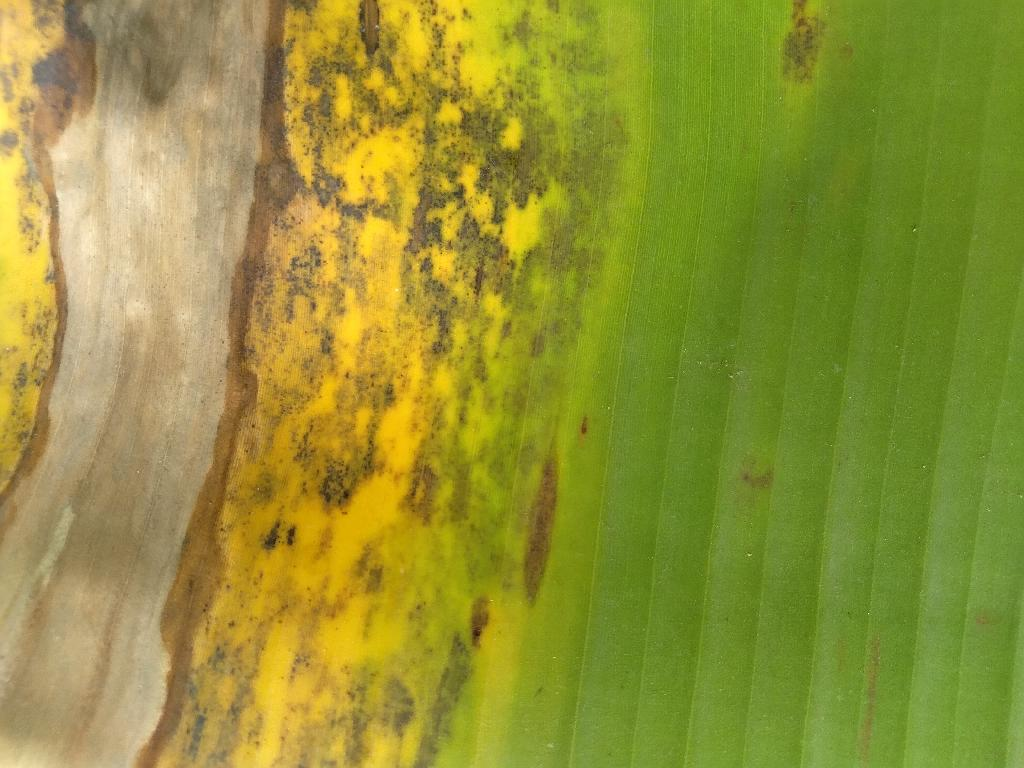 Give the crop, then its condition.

banana, black sigatoka
